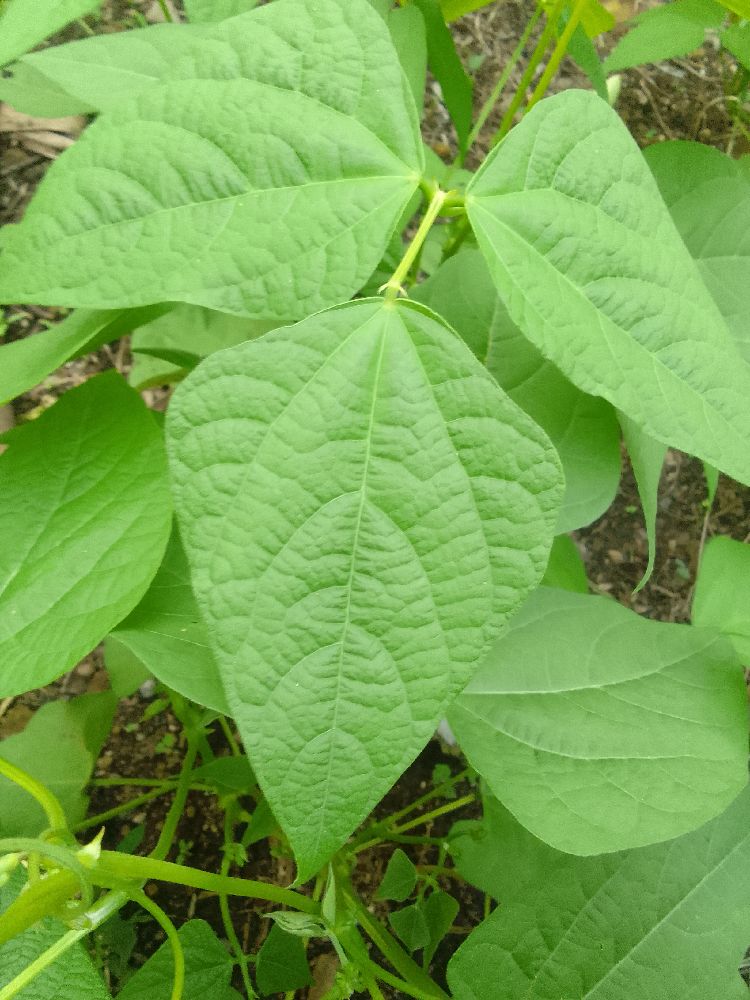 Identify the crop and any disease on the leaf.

common bean, healthy
